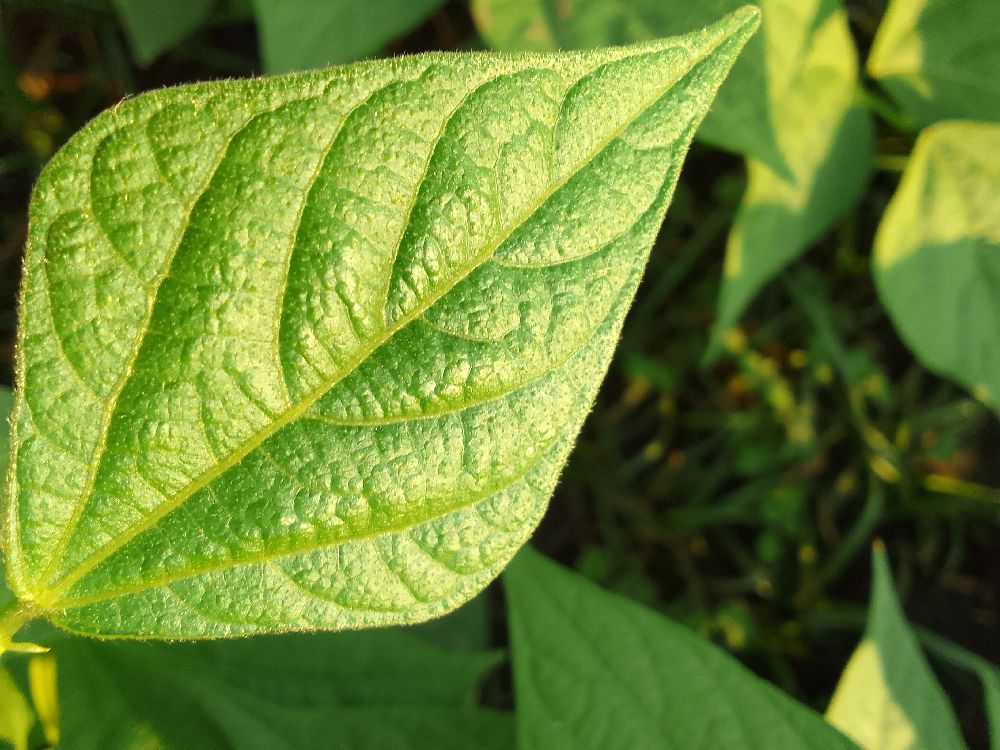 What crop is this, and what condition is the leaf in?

common bean, healthy
